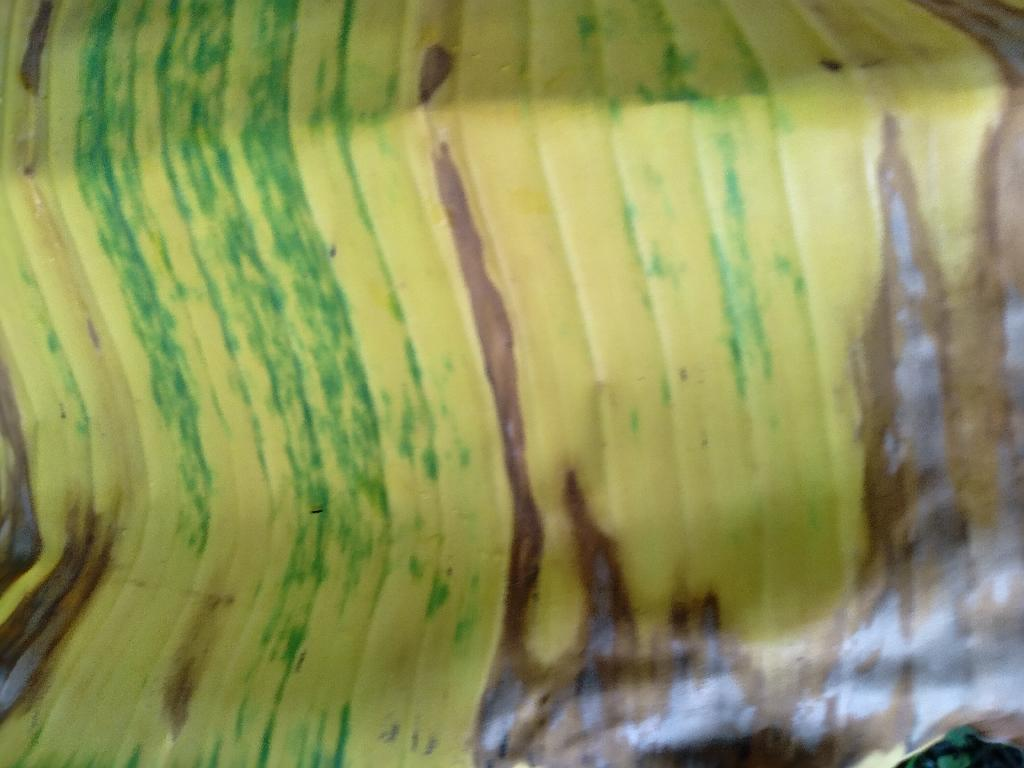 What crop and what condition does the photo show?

banana, fusarium wilt race 1
